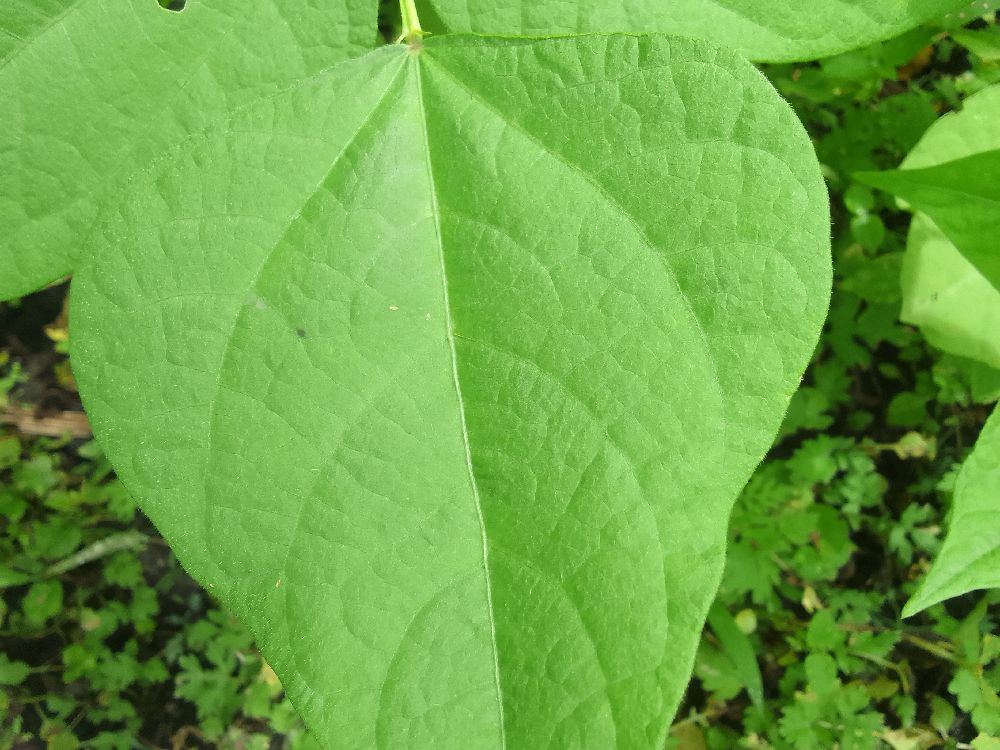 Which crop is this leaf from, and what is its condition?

common bean, healthy
